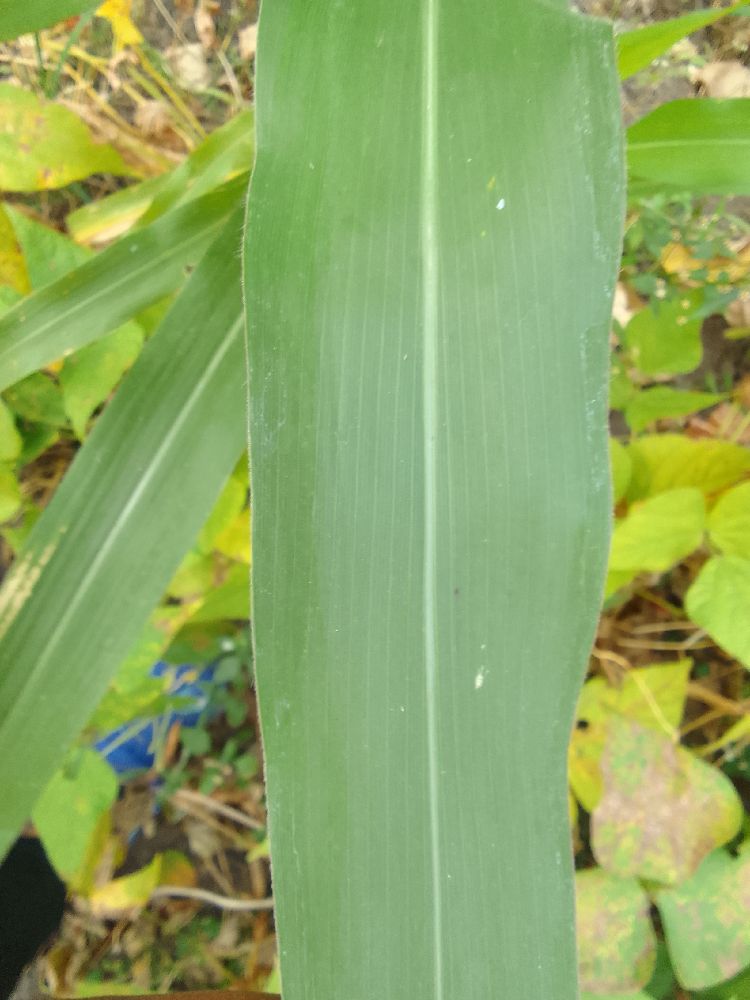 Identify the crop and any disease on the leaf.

maize, healthy
